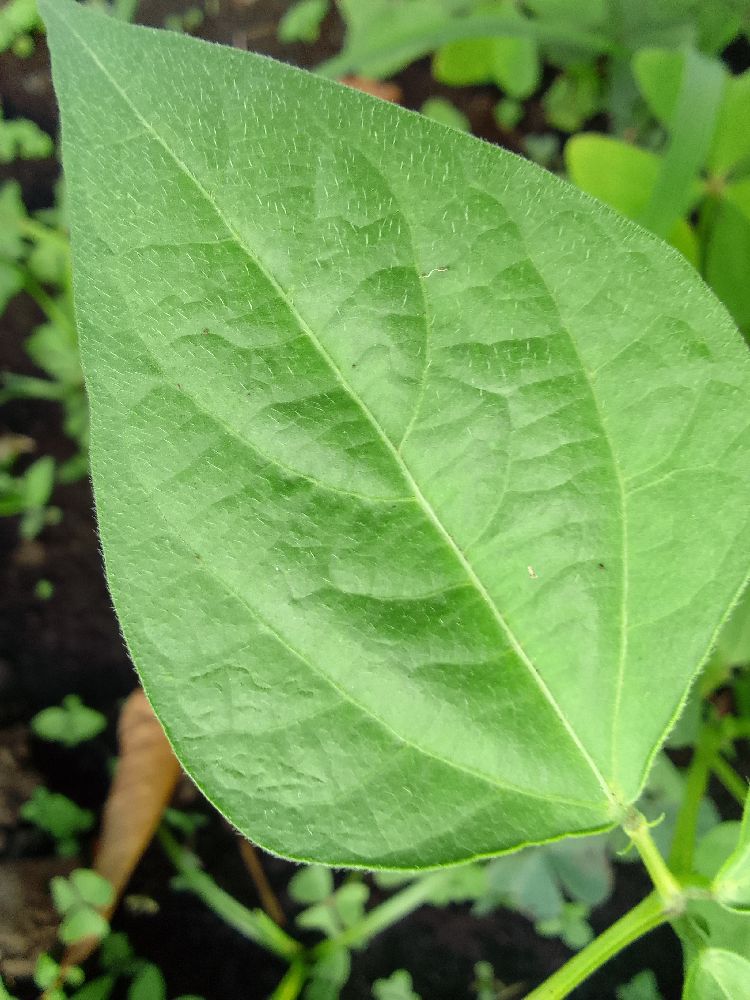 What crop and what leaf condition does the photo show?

common bean, healthy
